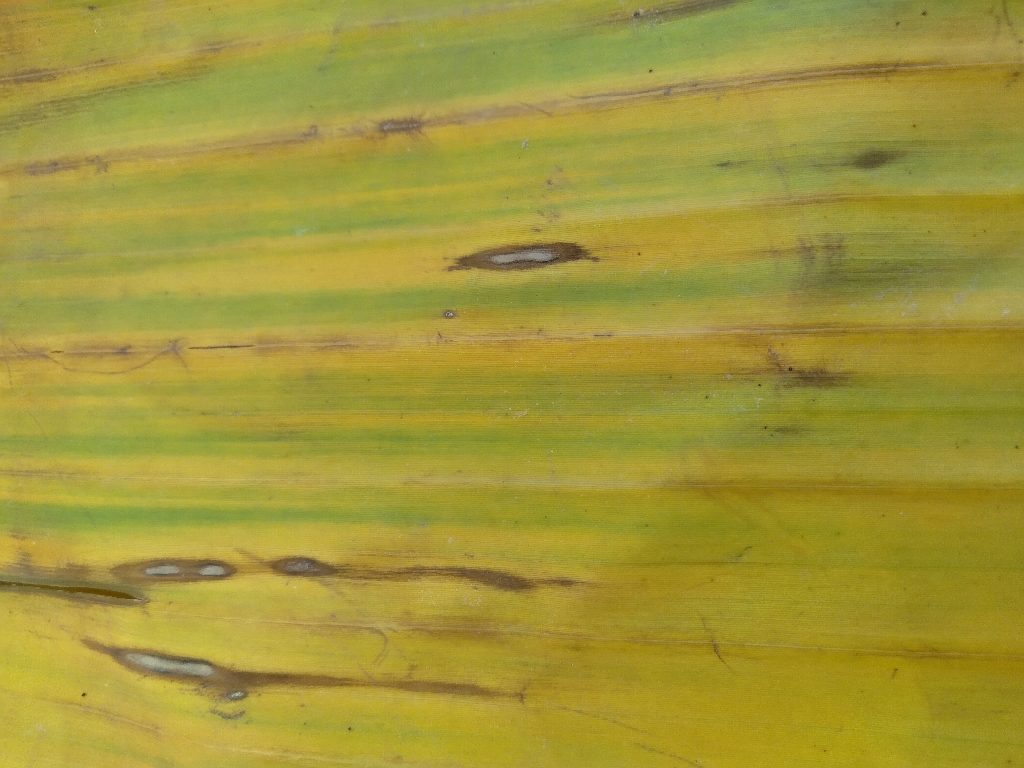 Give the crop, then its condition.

banana, fusarium wilt race 1
